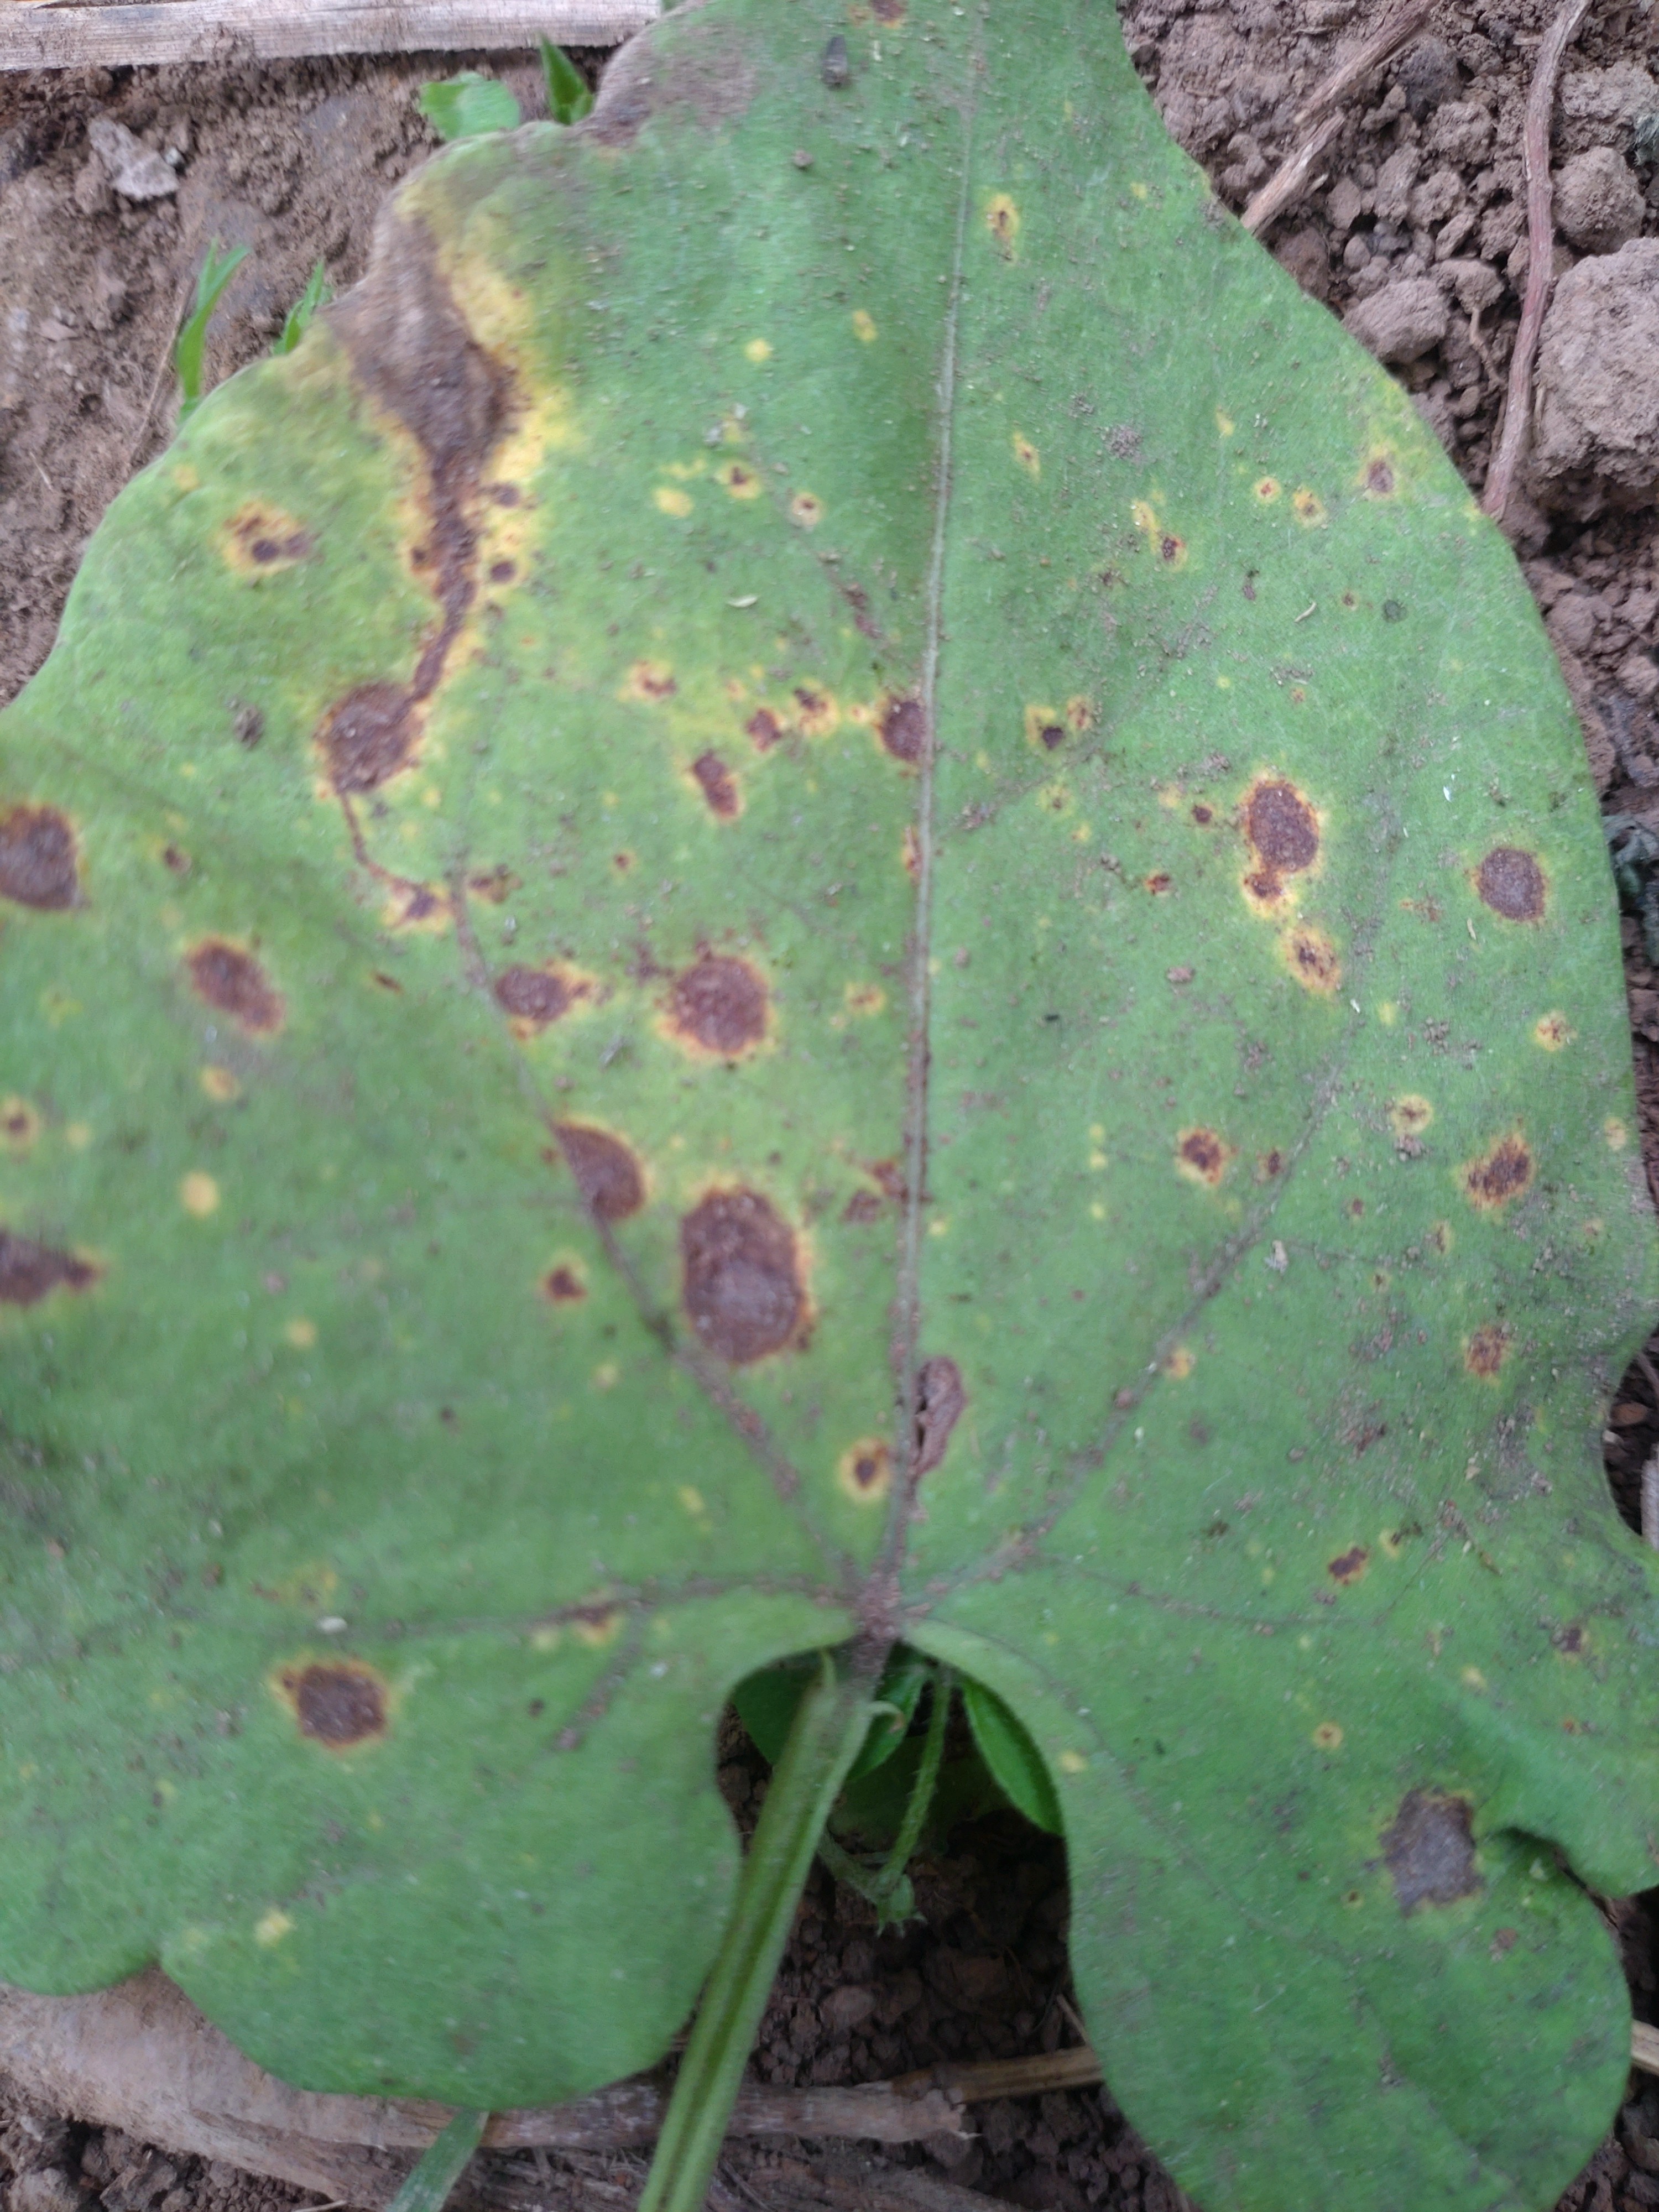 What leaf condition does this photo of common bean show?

rust
